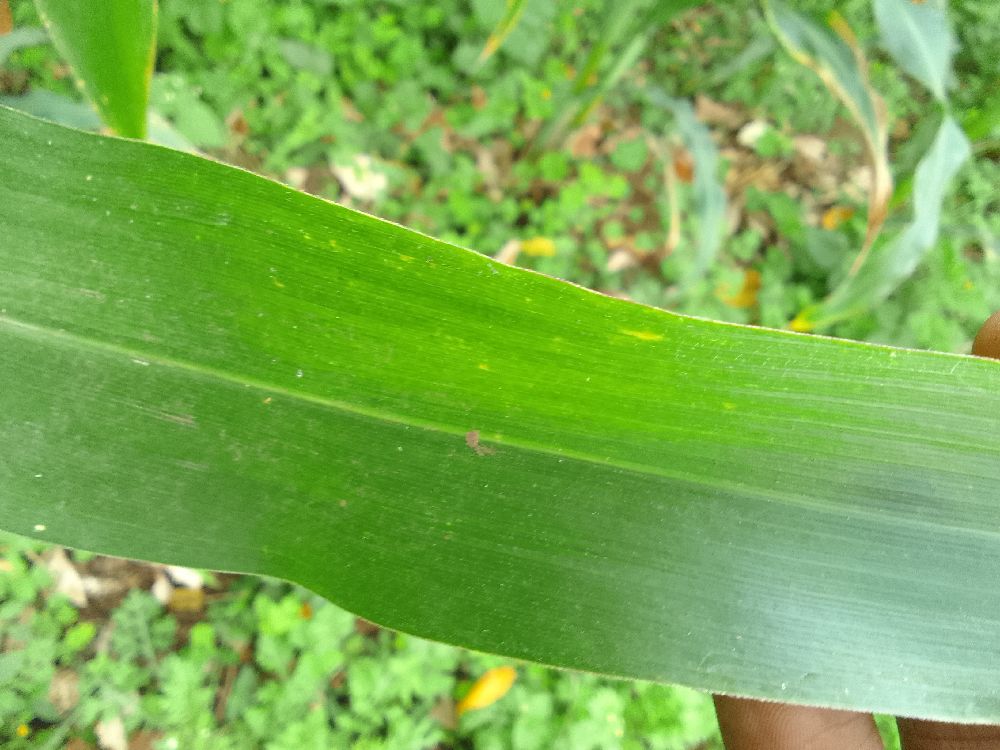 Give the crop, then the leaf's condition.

maize, healthy
